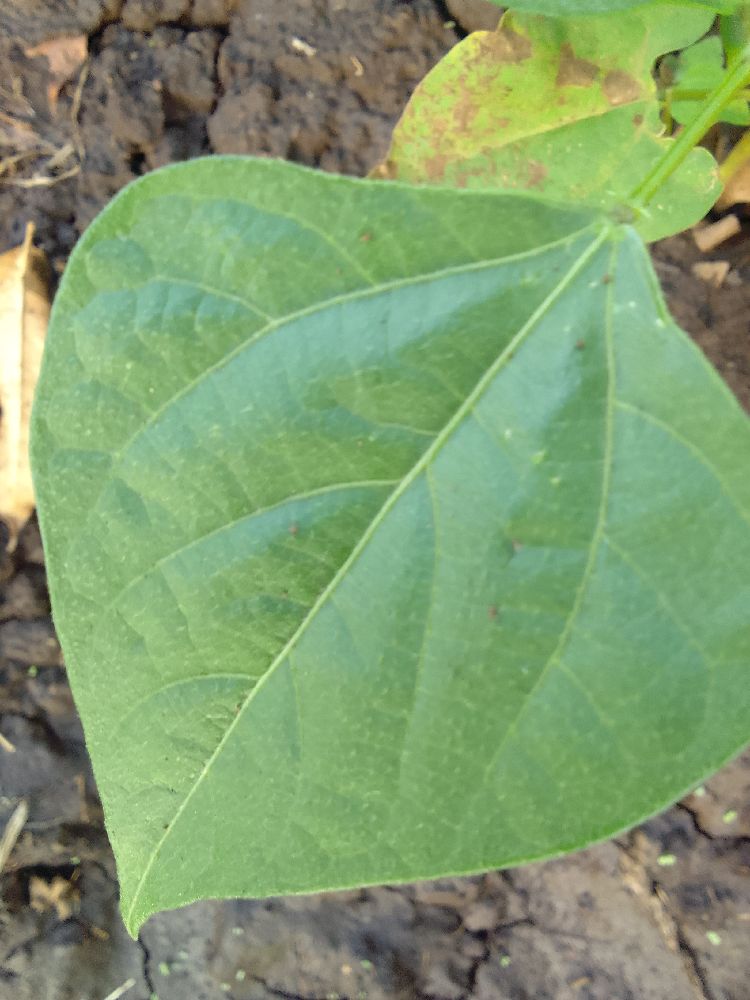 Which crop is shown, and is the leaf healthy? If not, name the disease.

common bean, healthy
